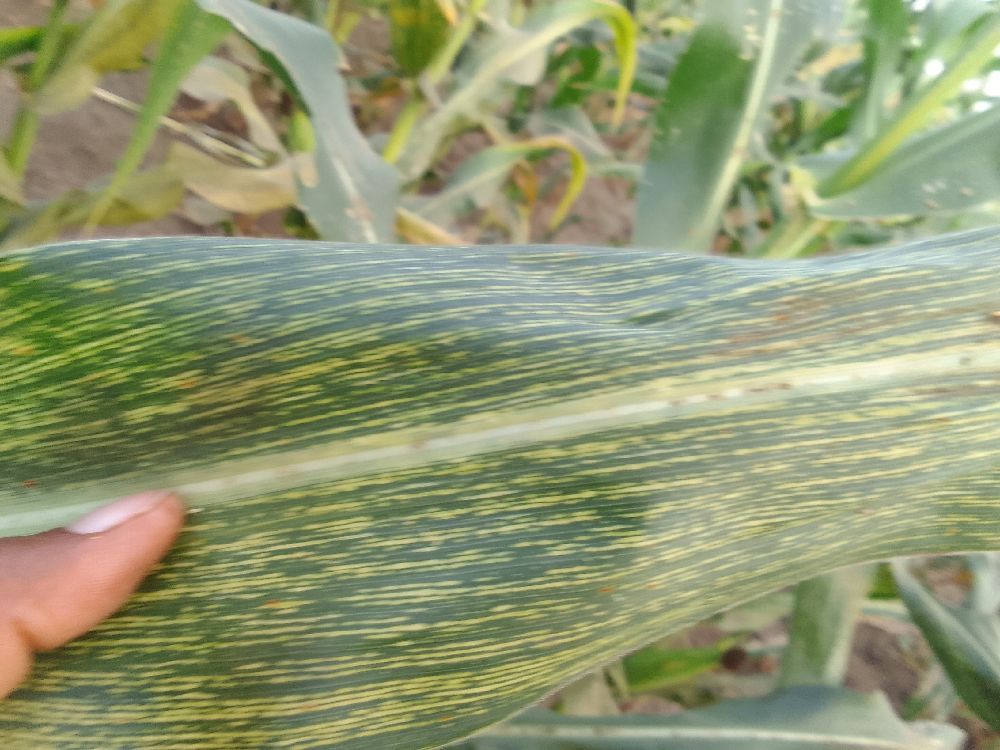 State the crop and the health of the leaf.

maize, maize streak virus
